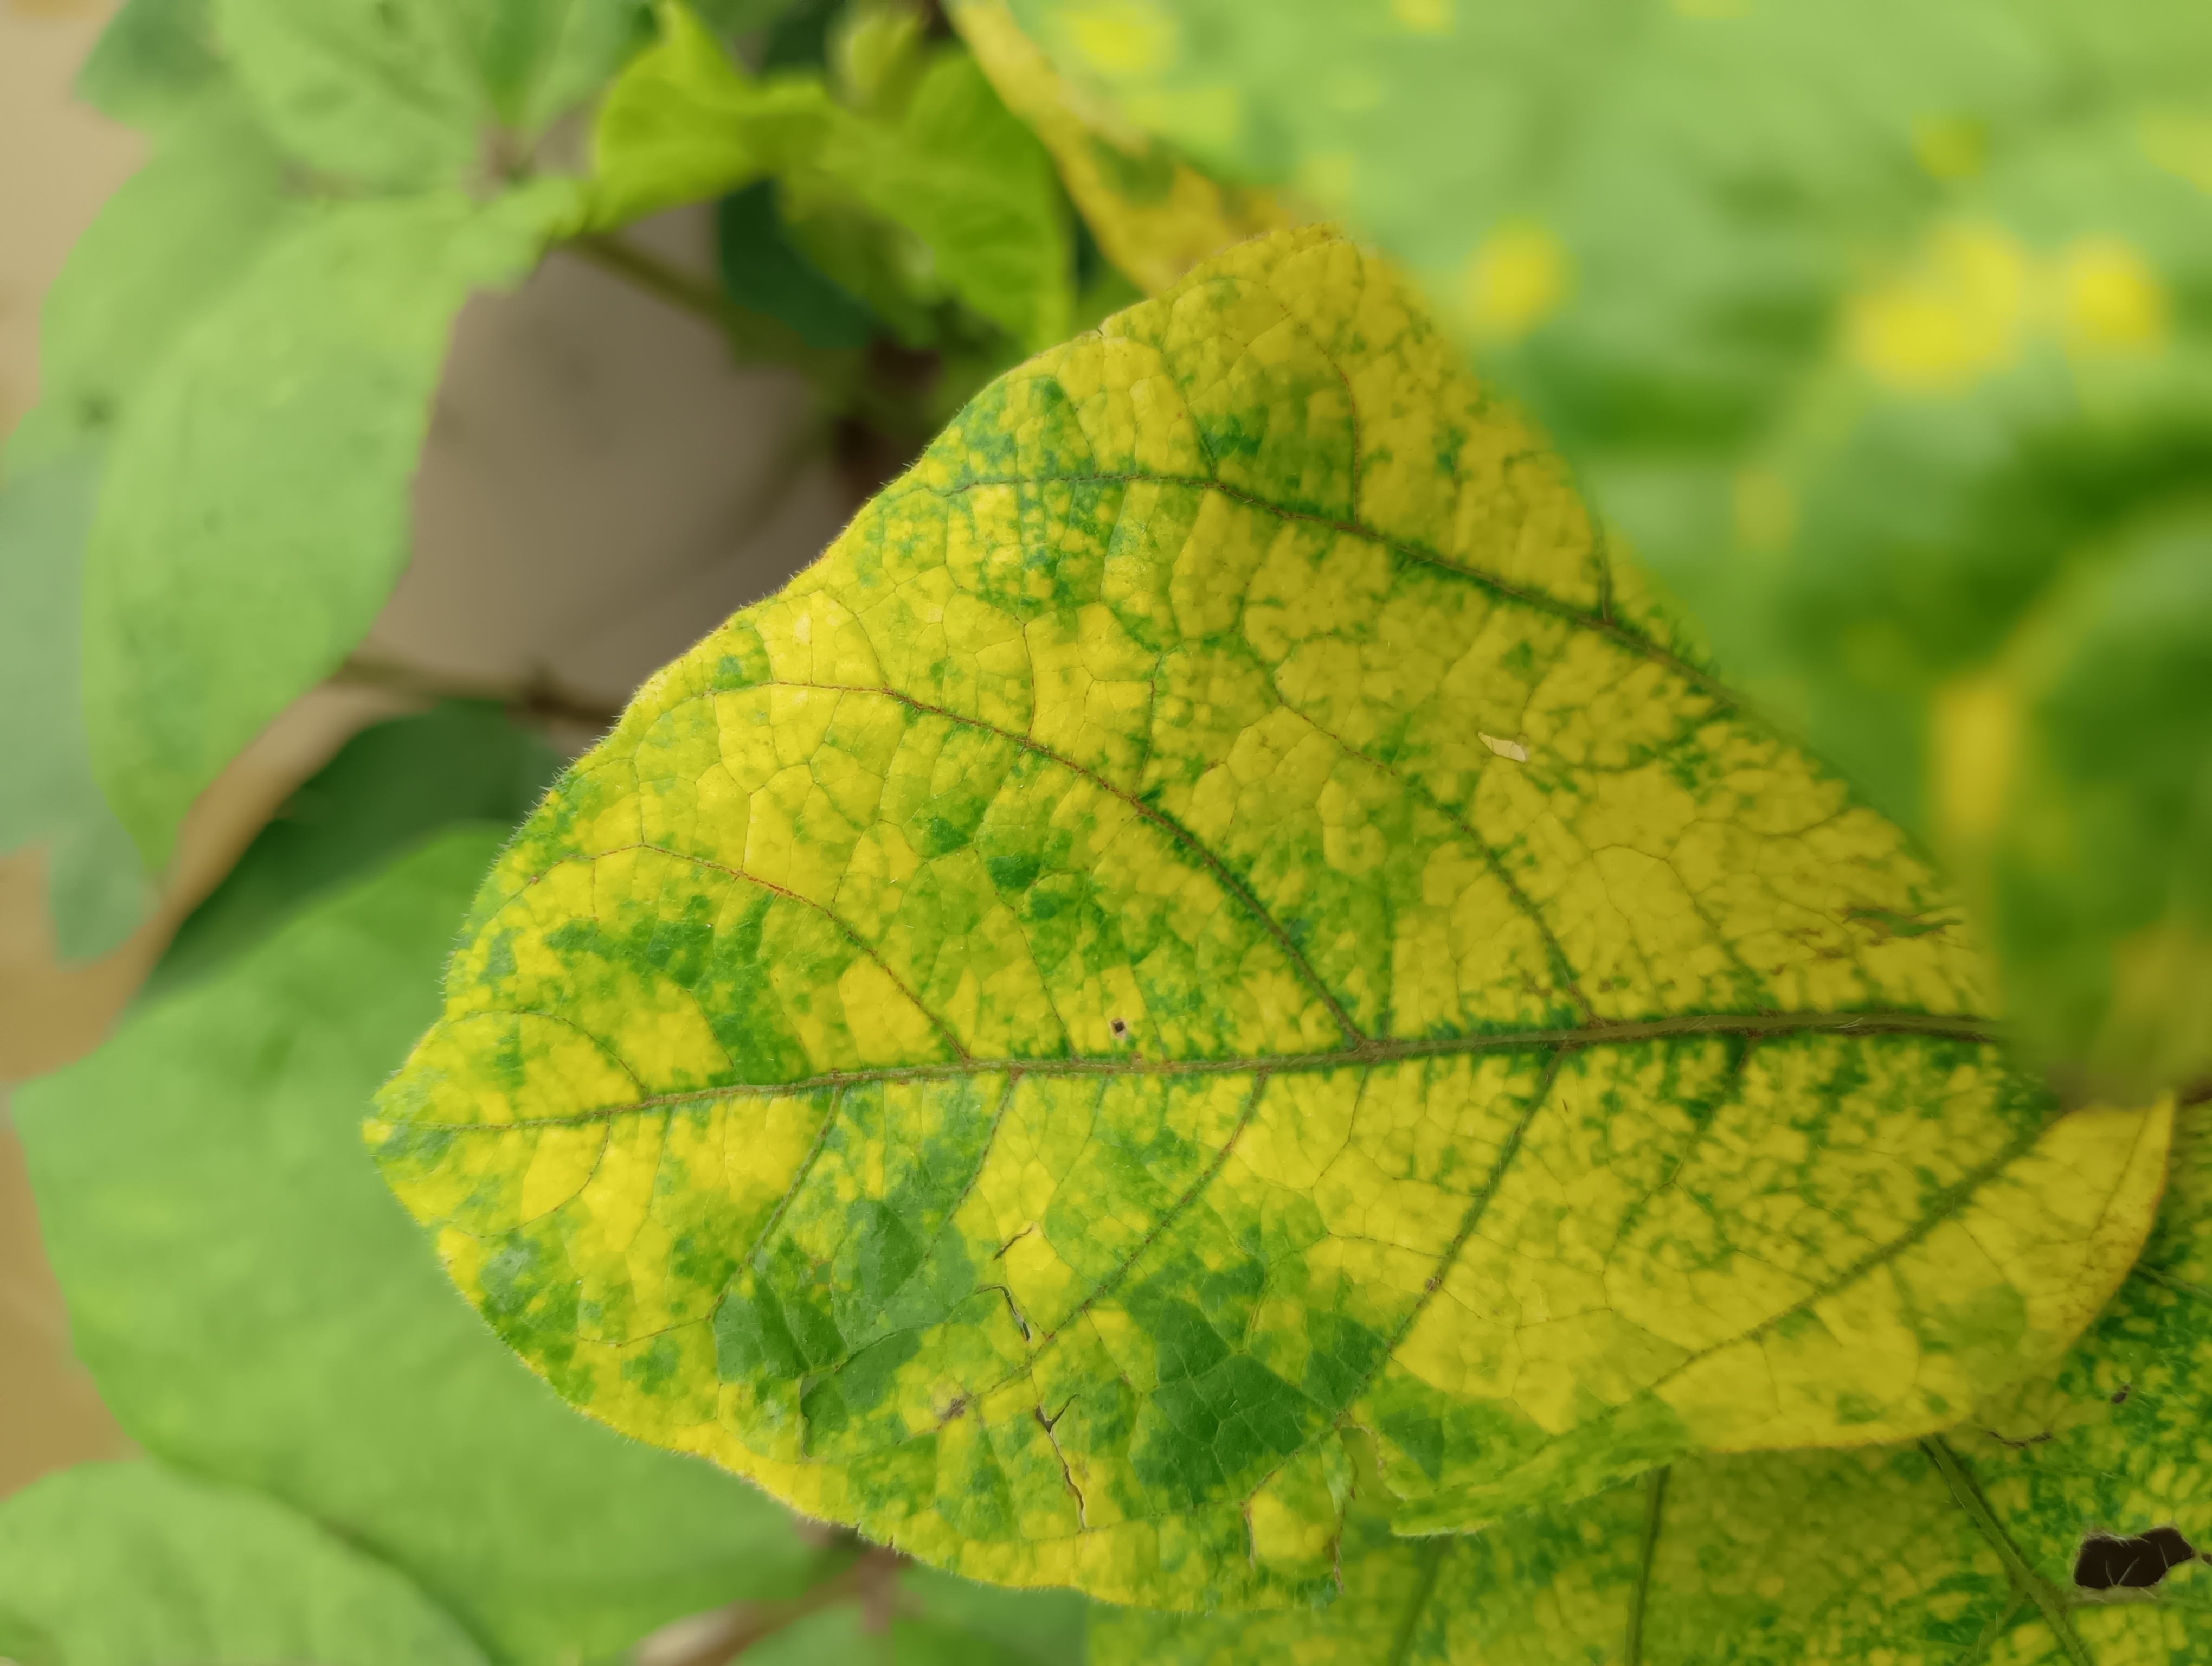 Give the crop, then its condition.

mungbean, yellow mosaic
